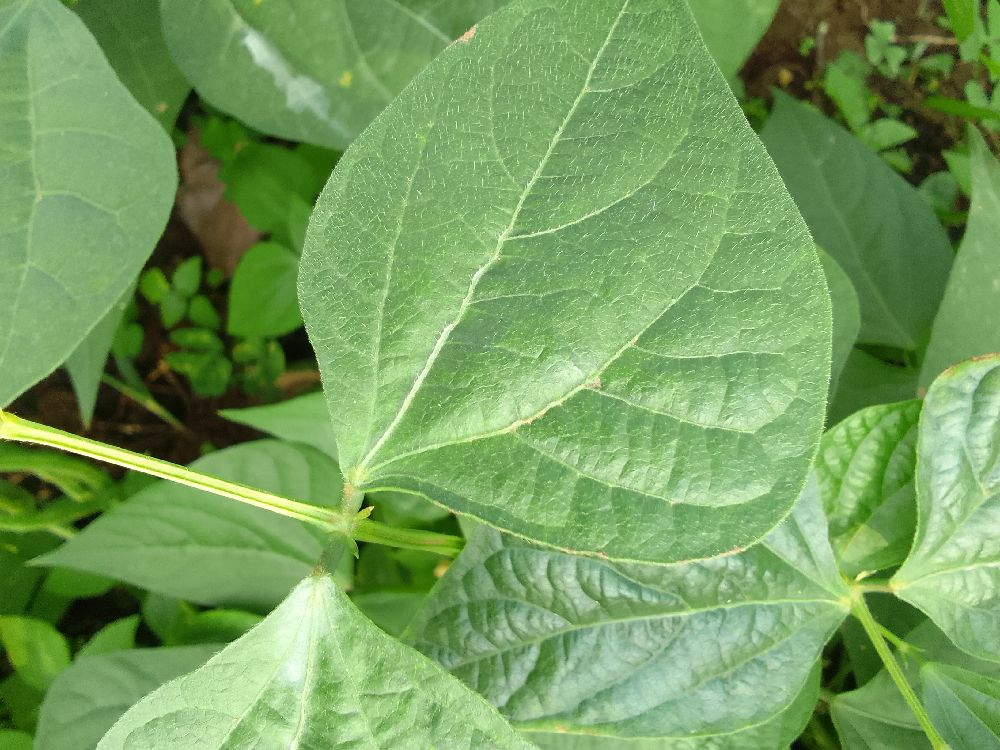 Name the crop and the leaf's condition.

common bean, healthy
